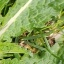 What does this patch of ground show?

structured weed
